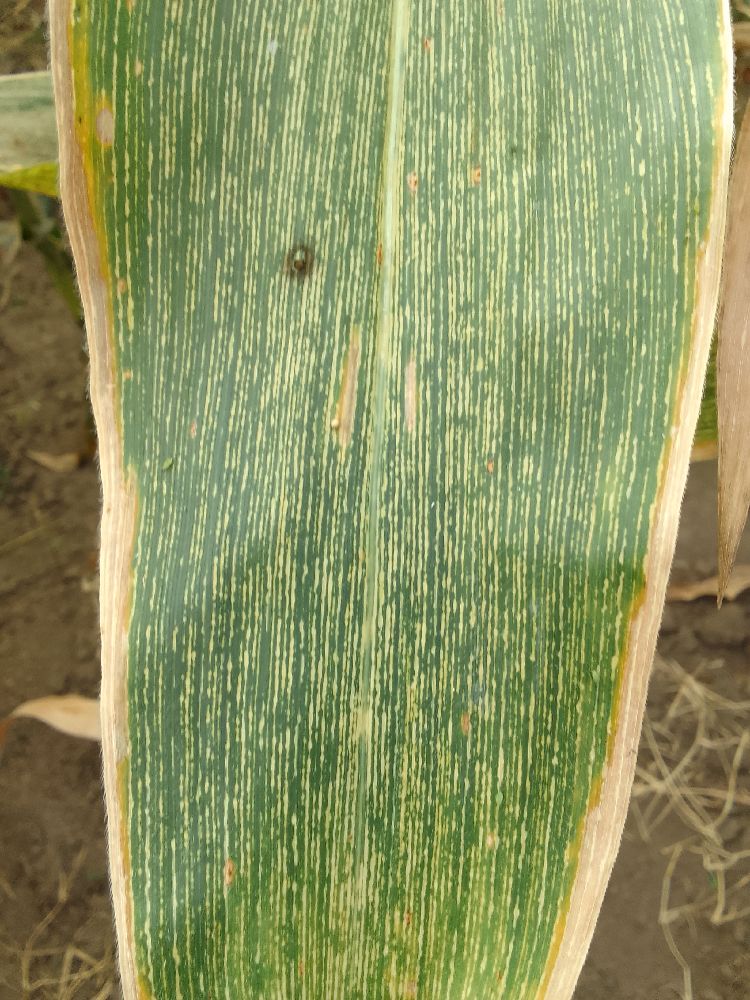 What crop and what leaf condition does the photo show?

maize, maize streak virus
